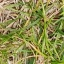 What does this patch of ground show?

grass
